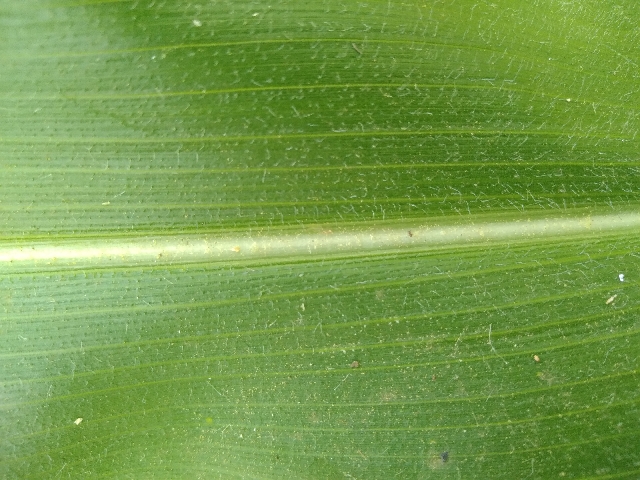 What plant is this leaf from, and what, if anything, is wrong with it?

maize, healthy
